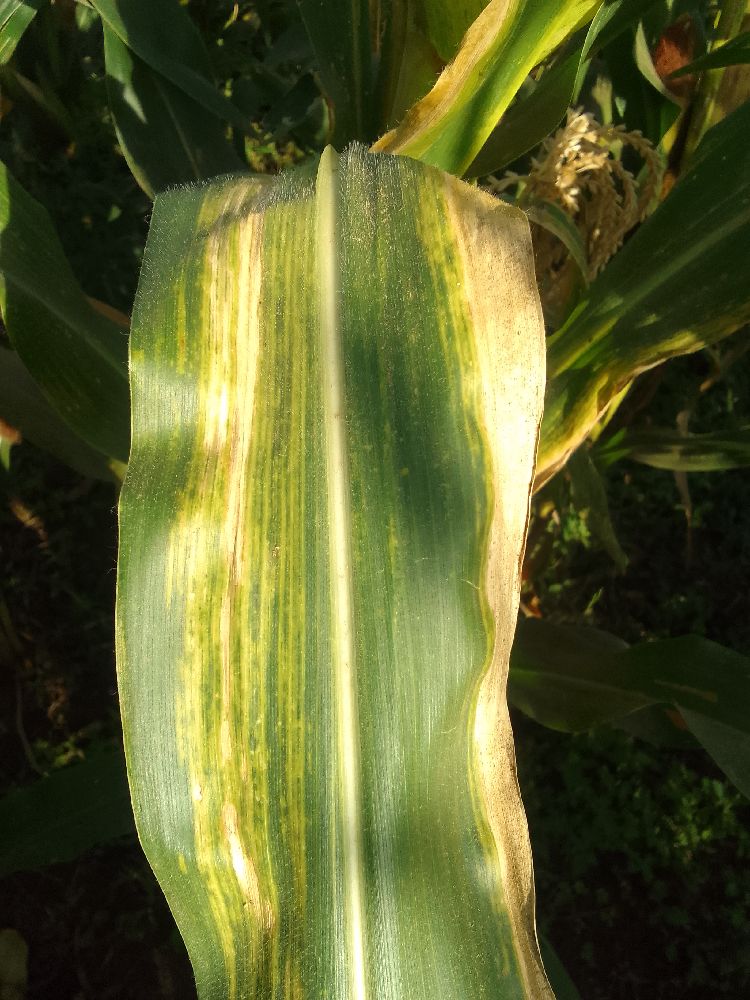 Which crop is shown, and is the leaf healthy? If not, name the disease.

maize, maize lethal necrosis
